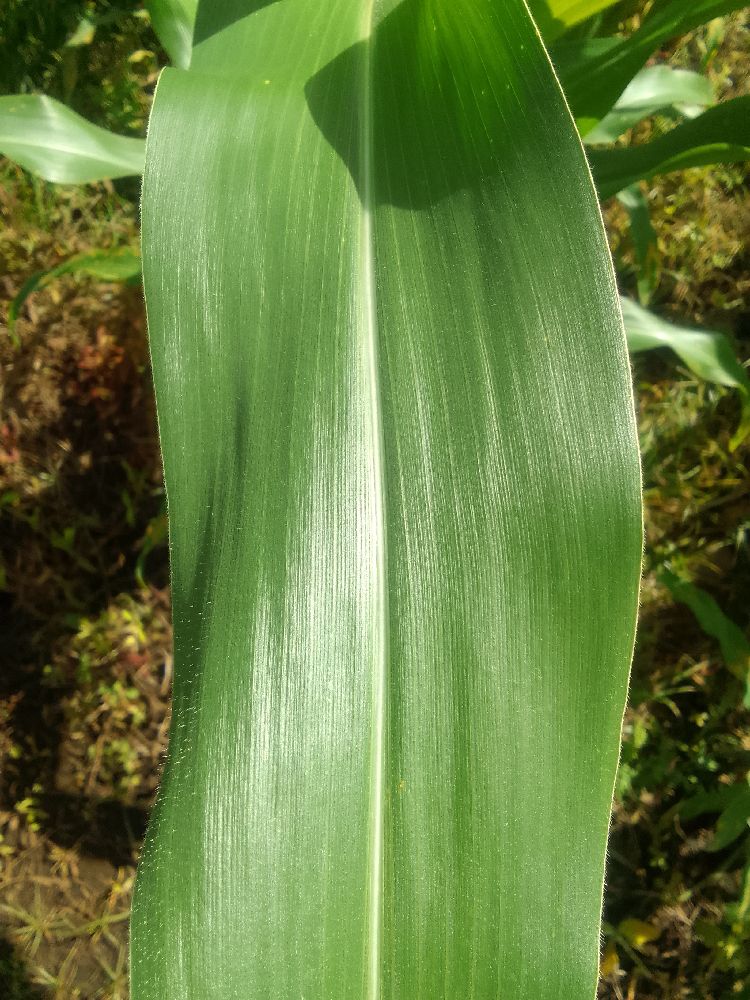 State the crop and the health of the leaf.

maize, healthy
